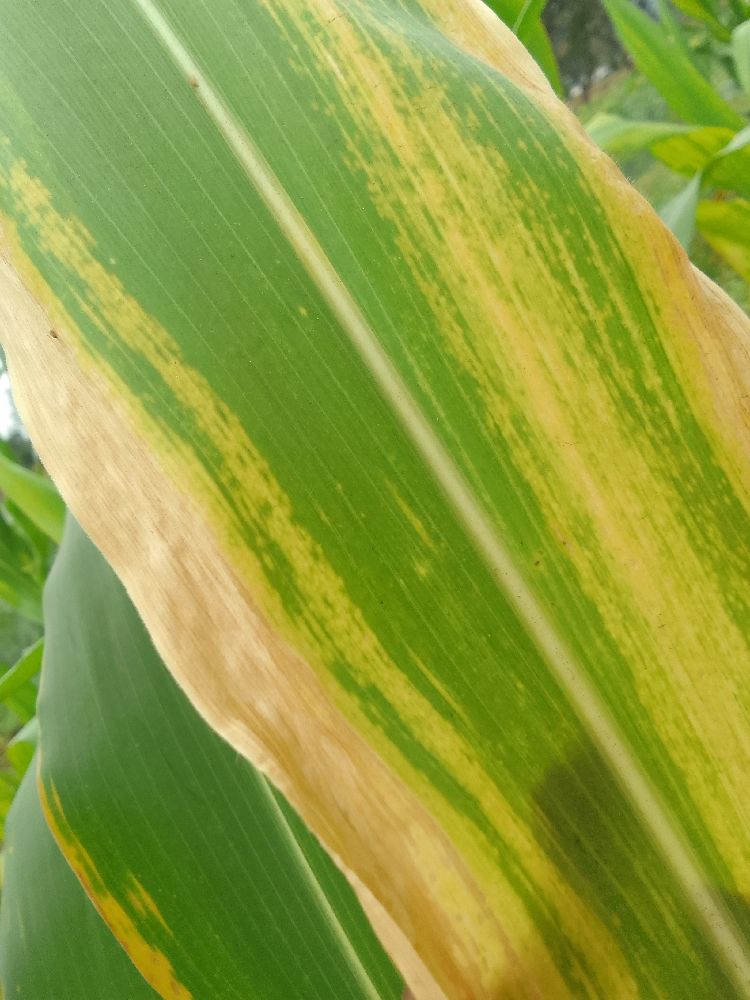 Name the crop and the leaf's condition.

maize, maize lethal necrosis
